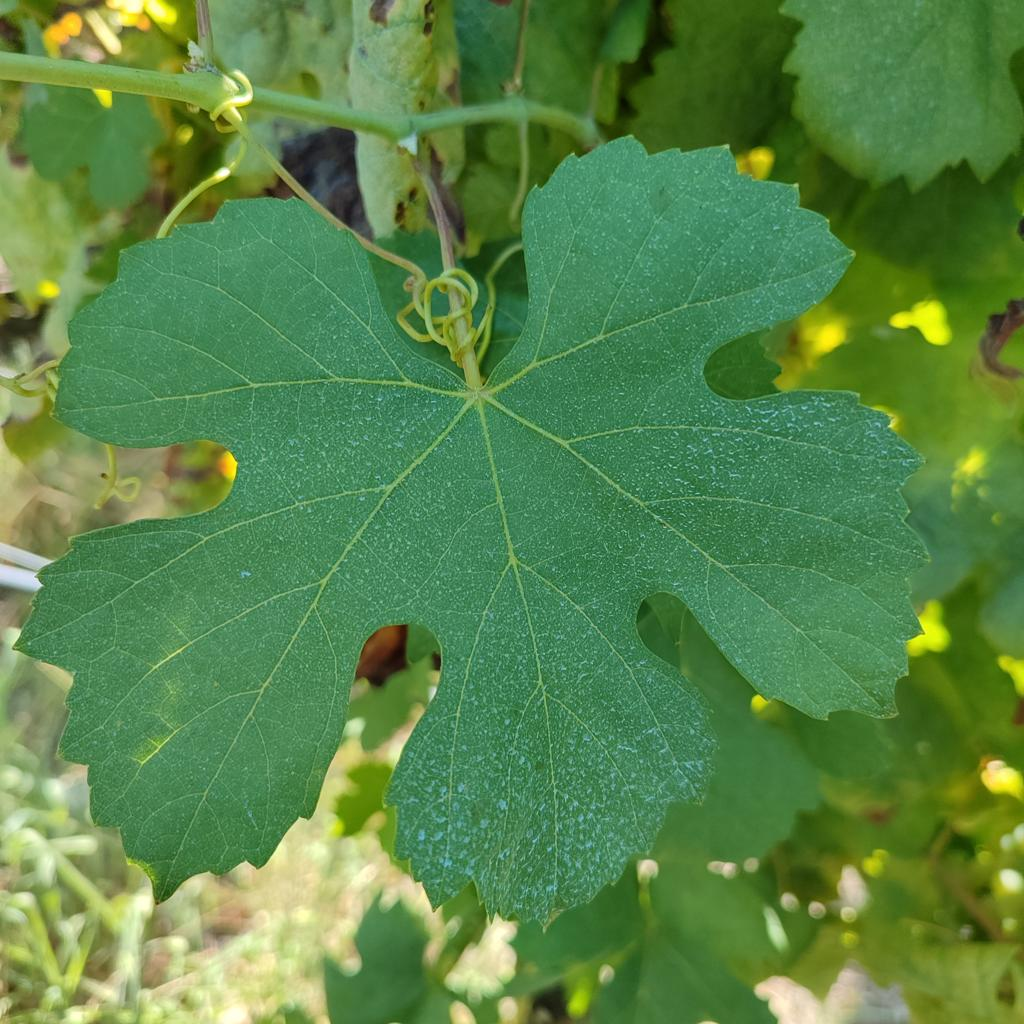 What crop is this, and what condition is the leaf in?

grapevine, healthy
